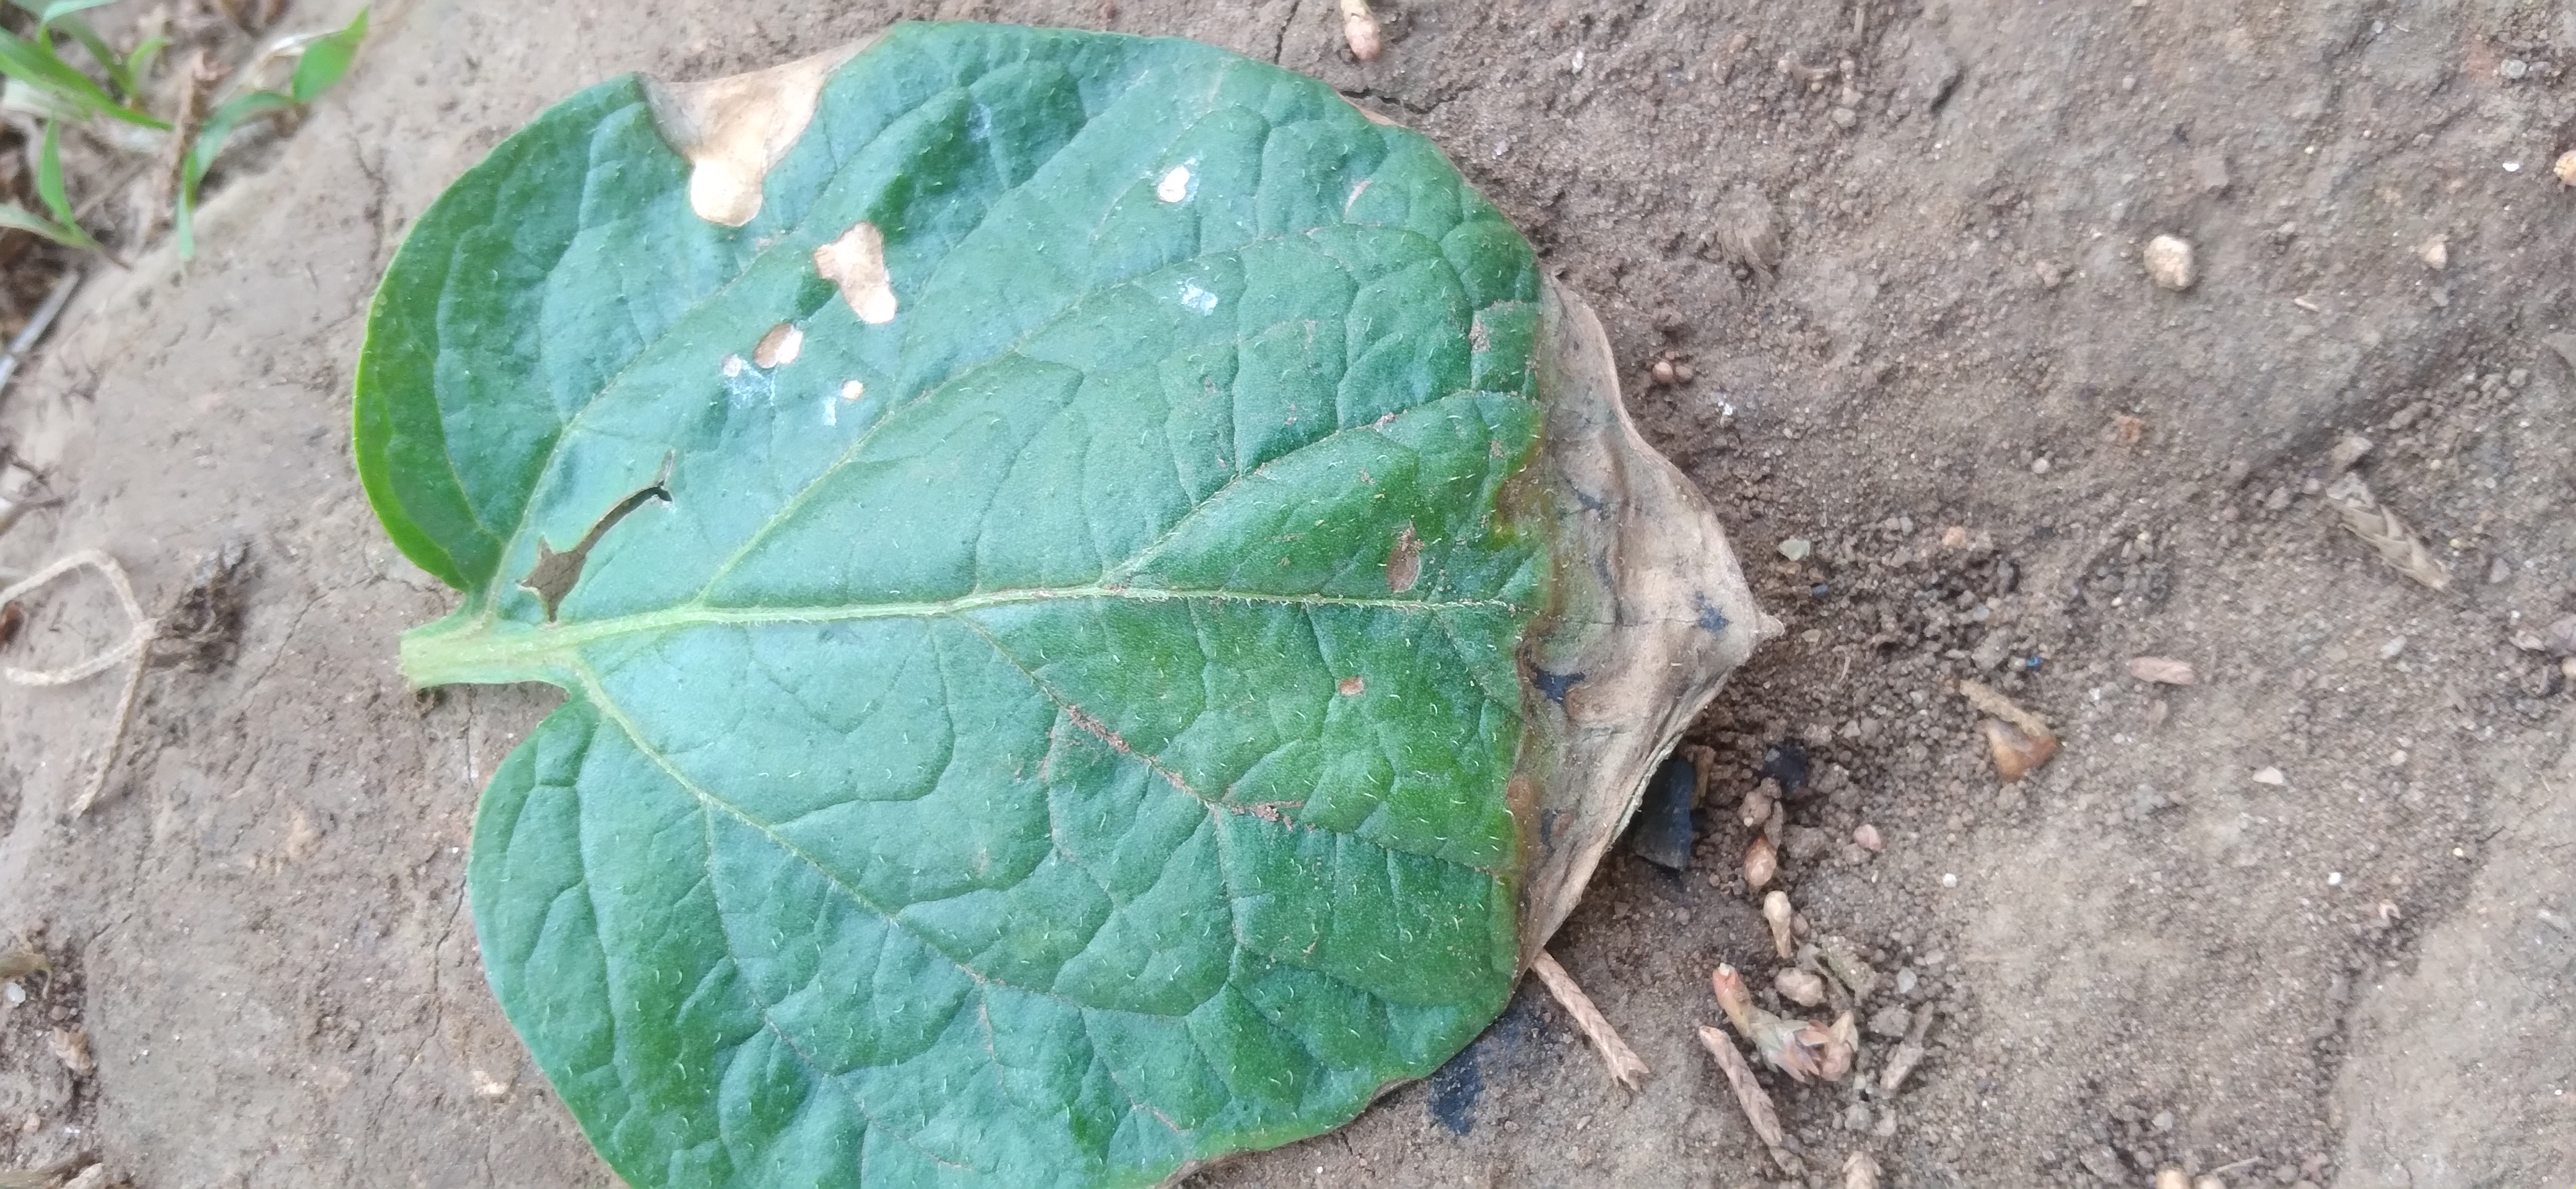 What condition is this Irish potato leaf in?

early blight
